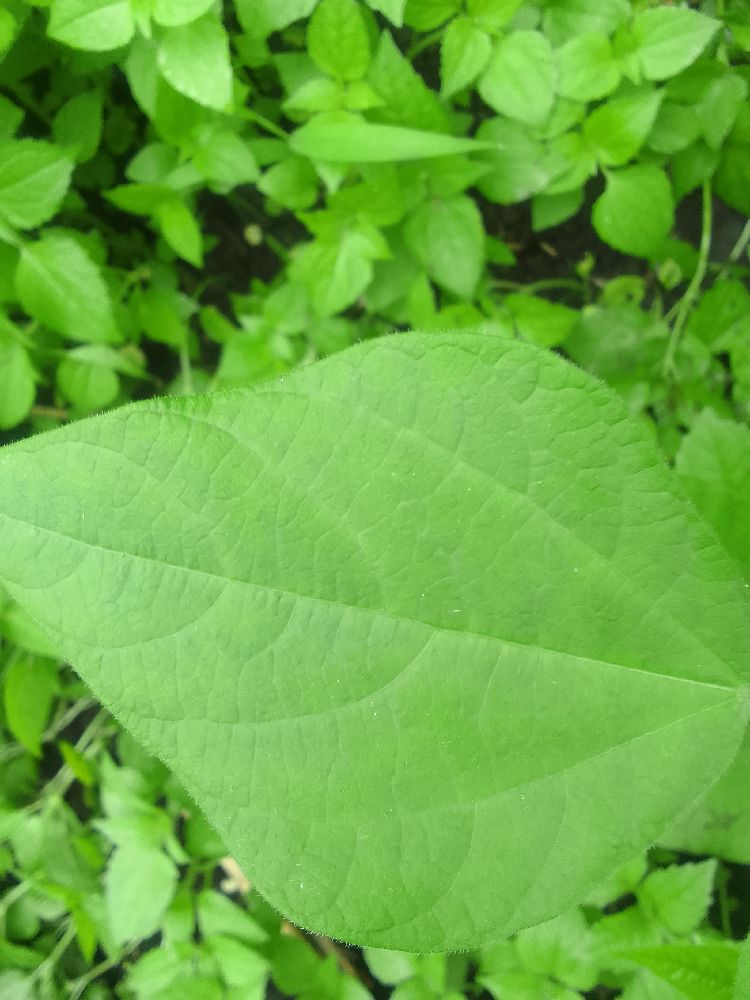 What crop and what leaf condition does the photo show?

common bean, healthy
